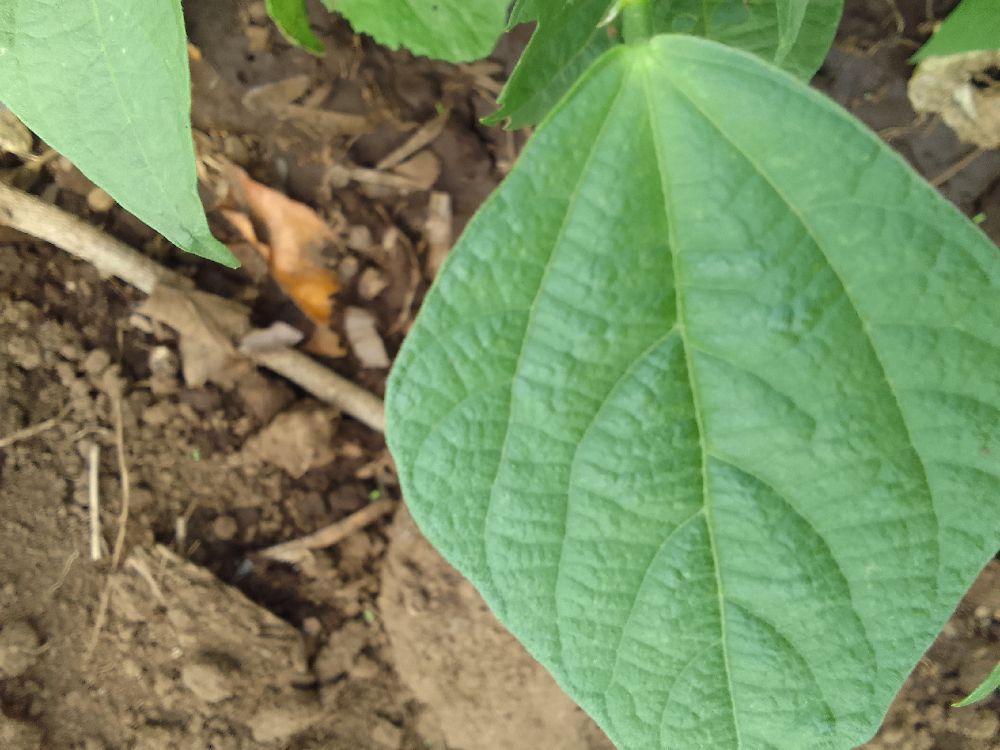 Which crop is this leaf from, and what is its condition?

common bean, healthy
